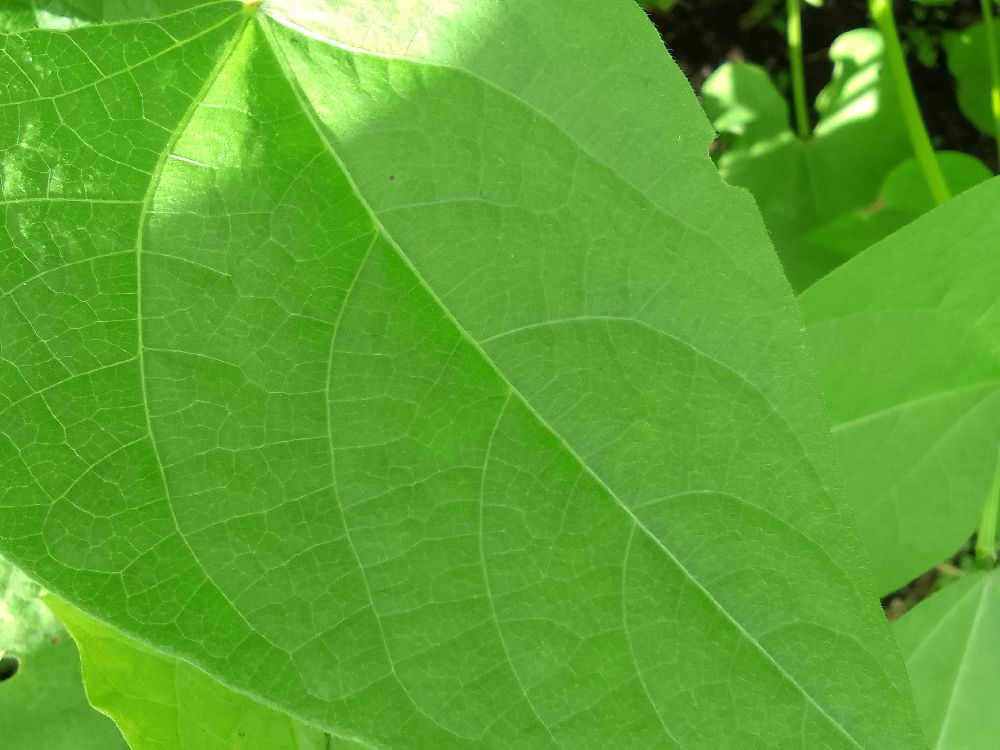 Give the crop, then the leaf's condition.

common bean, healthy
